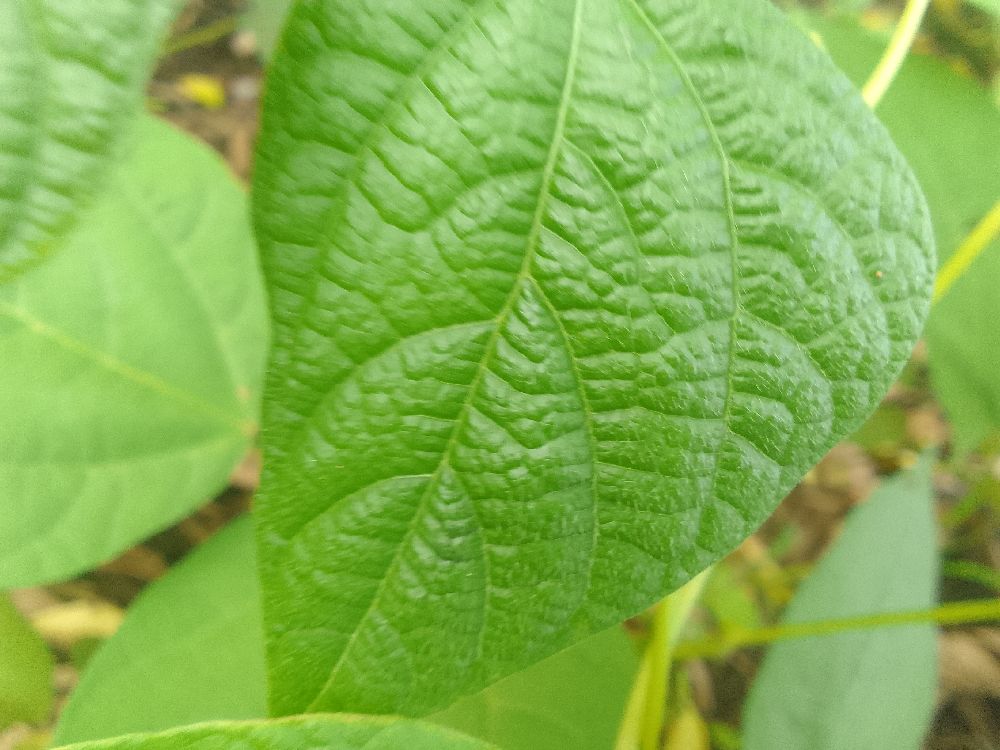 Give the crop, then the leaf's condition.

common bean, healthy
